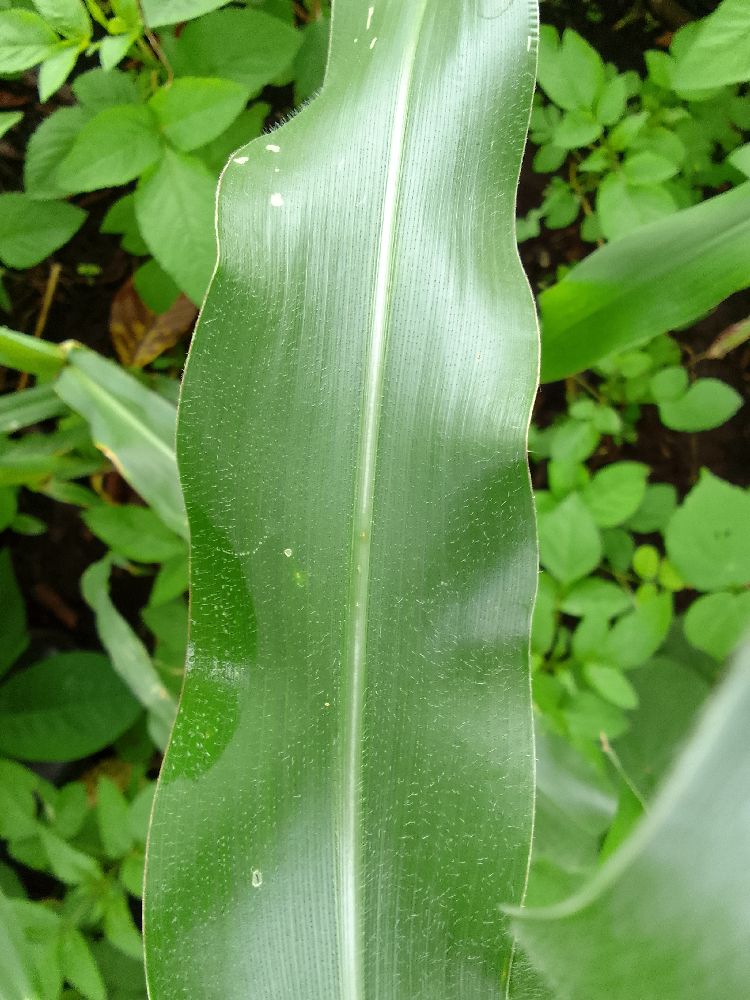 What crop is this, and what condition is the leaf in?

maize, healthy
